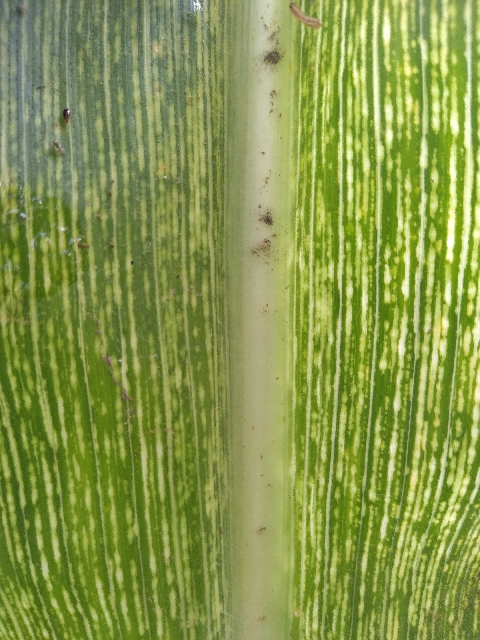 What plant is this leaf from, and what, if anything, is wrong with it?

maize, maize streak virus
